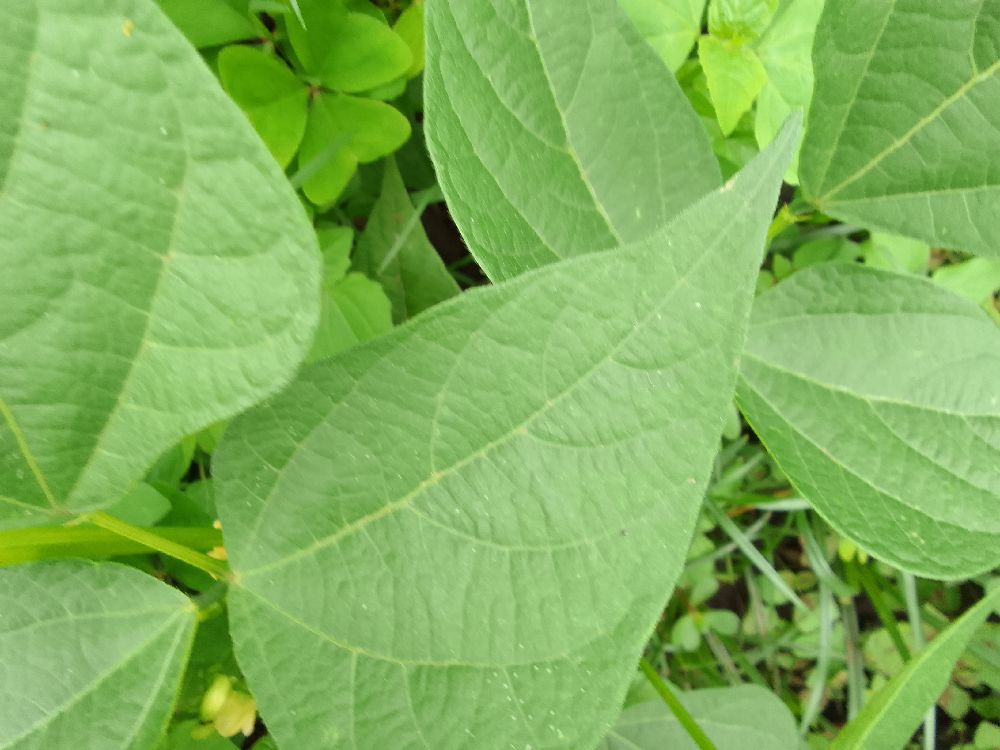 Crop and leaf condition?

common bean, healthy
